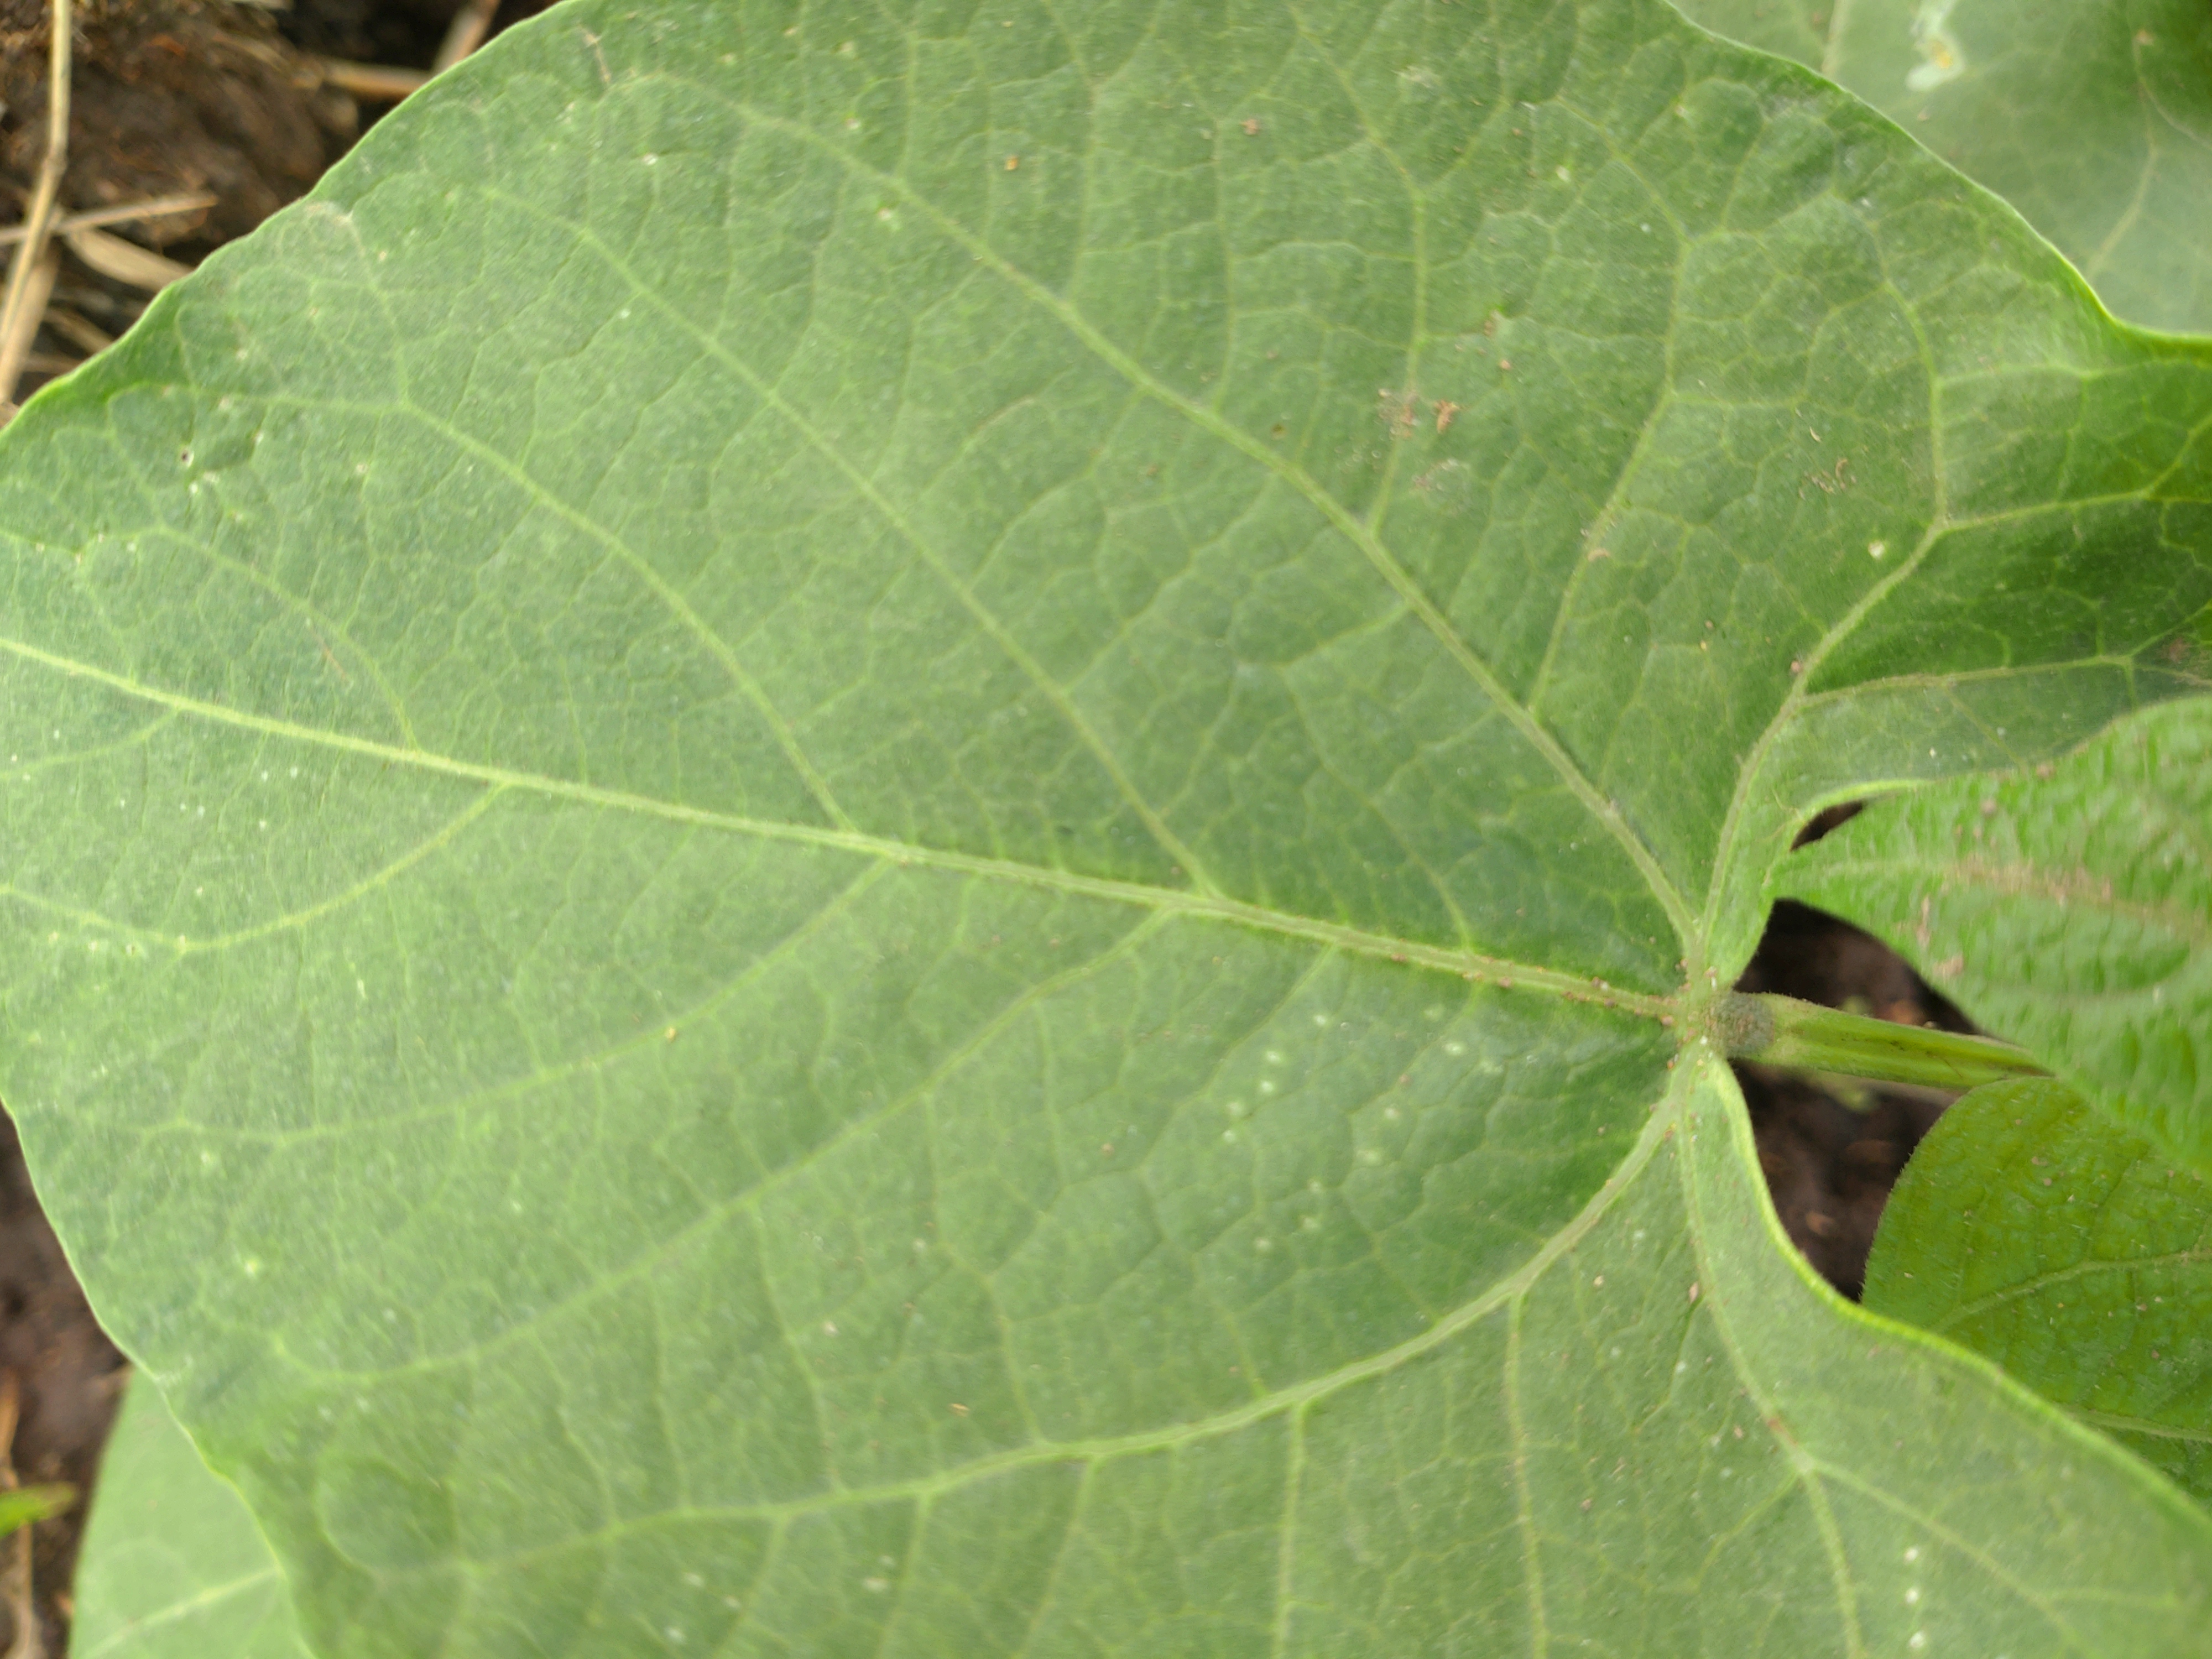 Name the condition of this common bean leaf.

healthy
